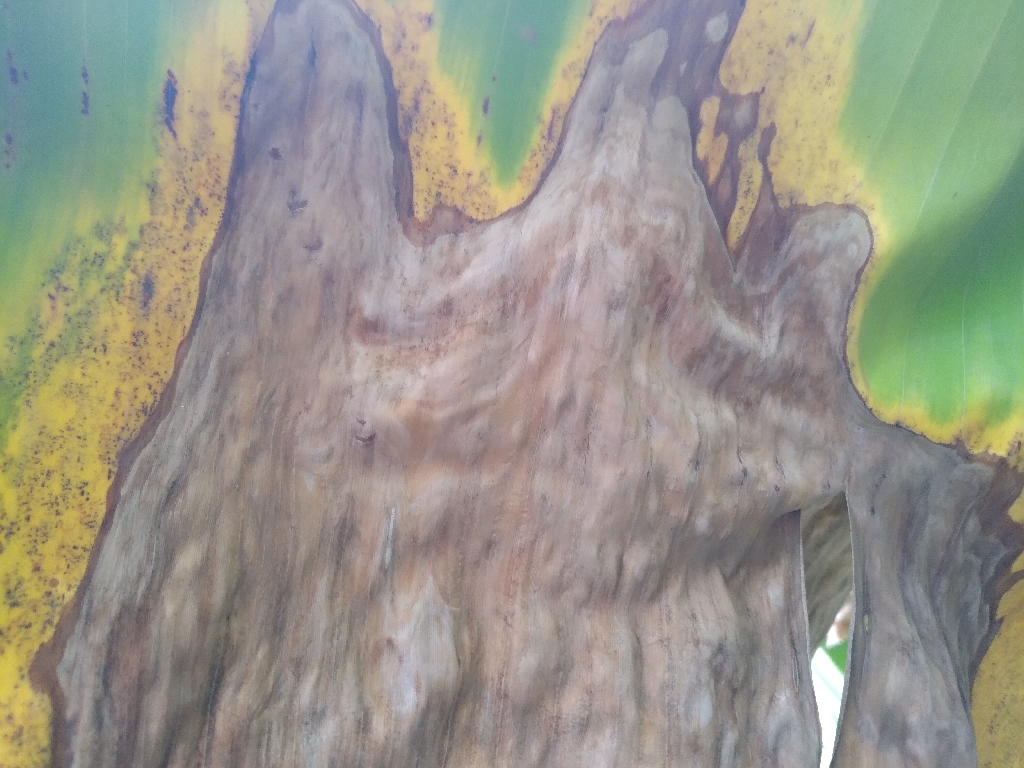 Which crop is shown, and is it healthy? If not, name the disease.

banana, black sigatoka
